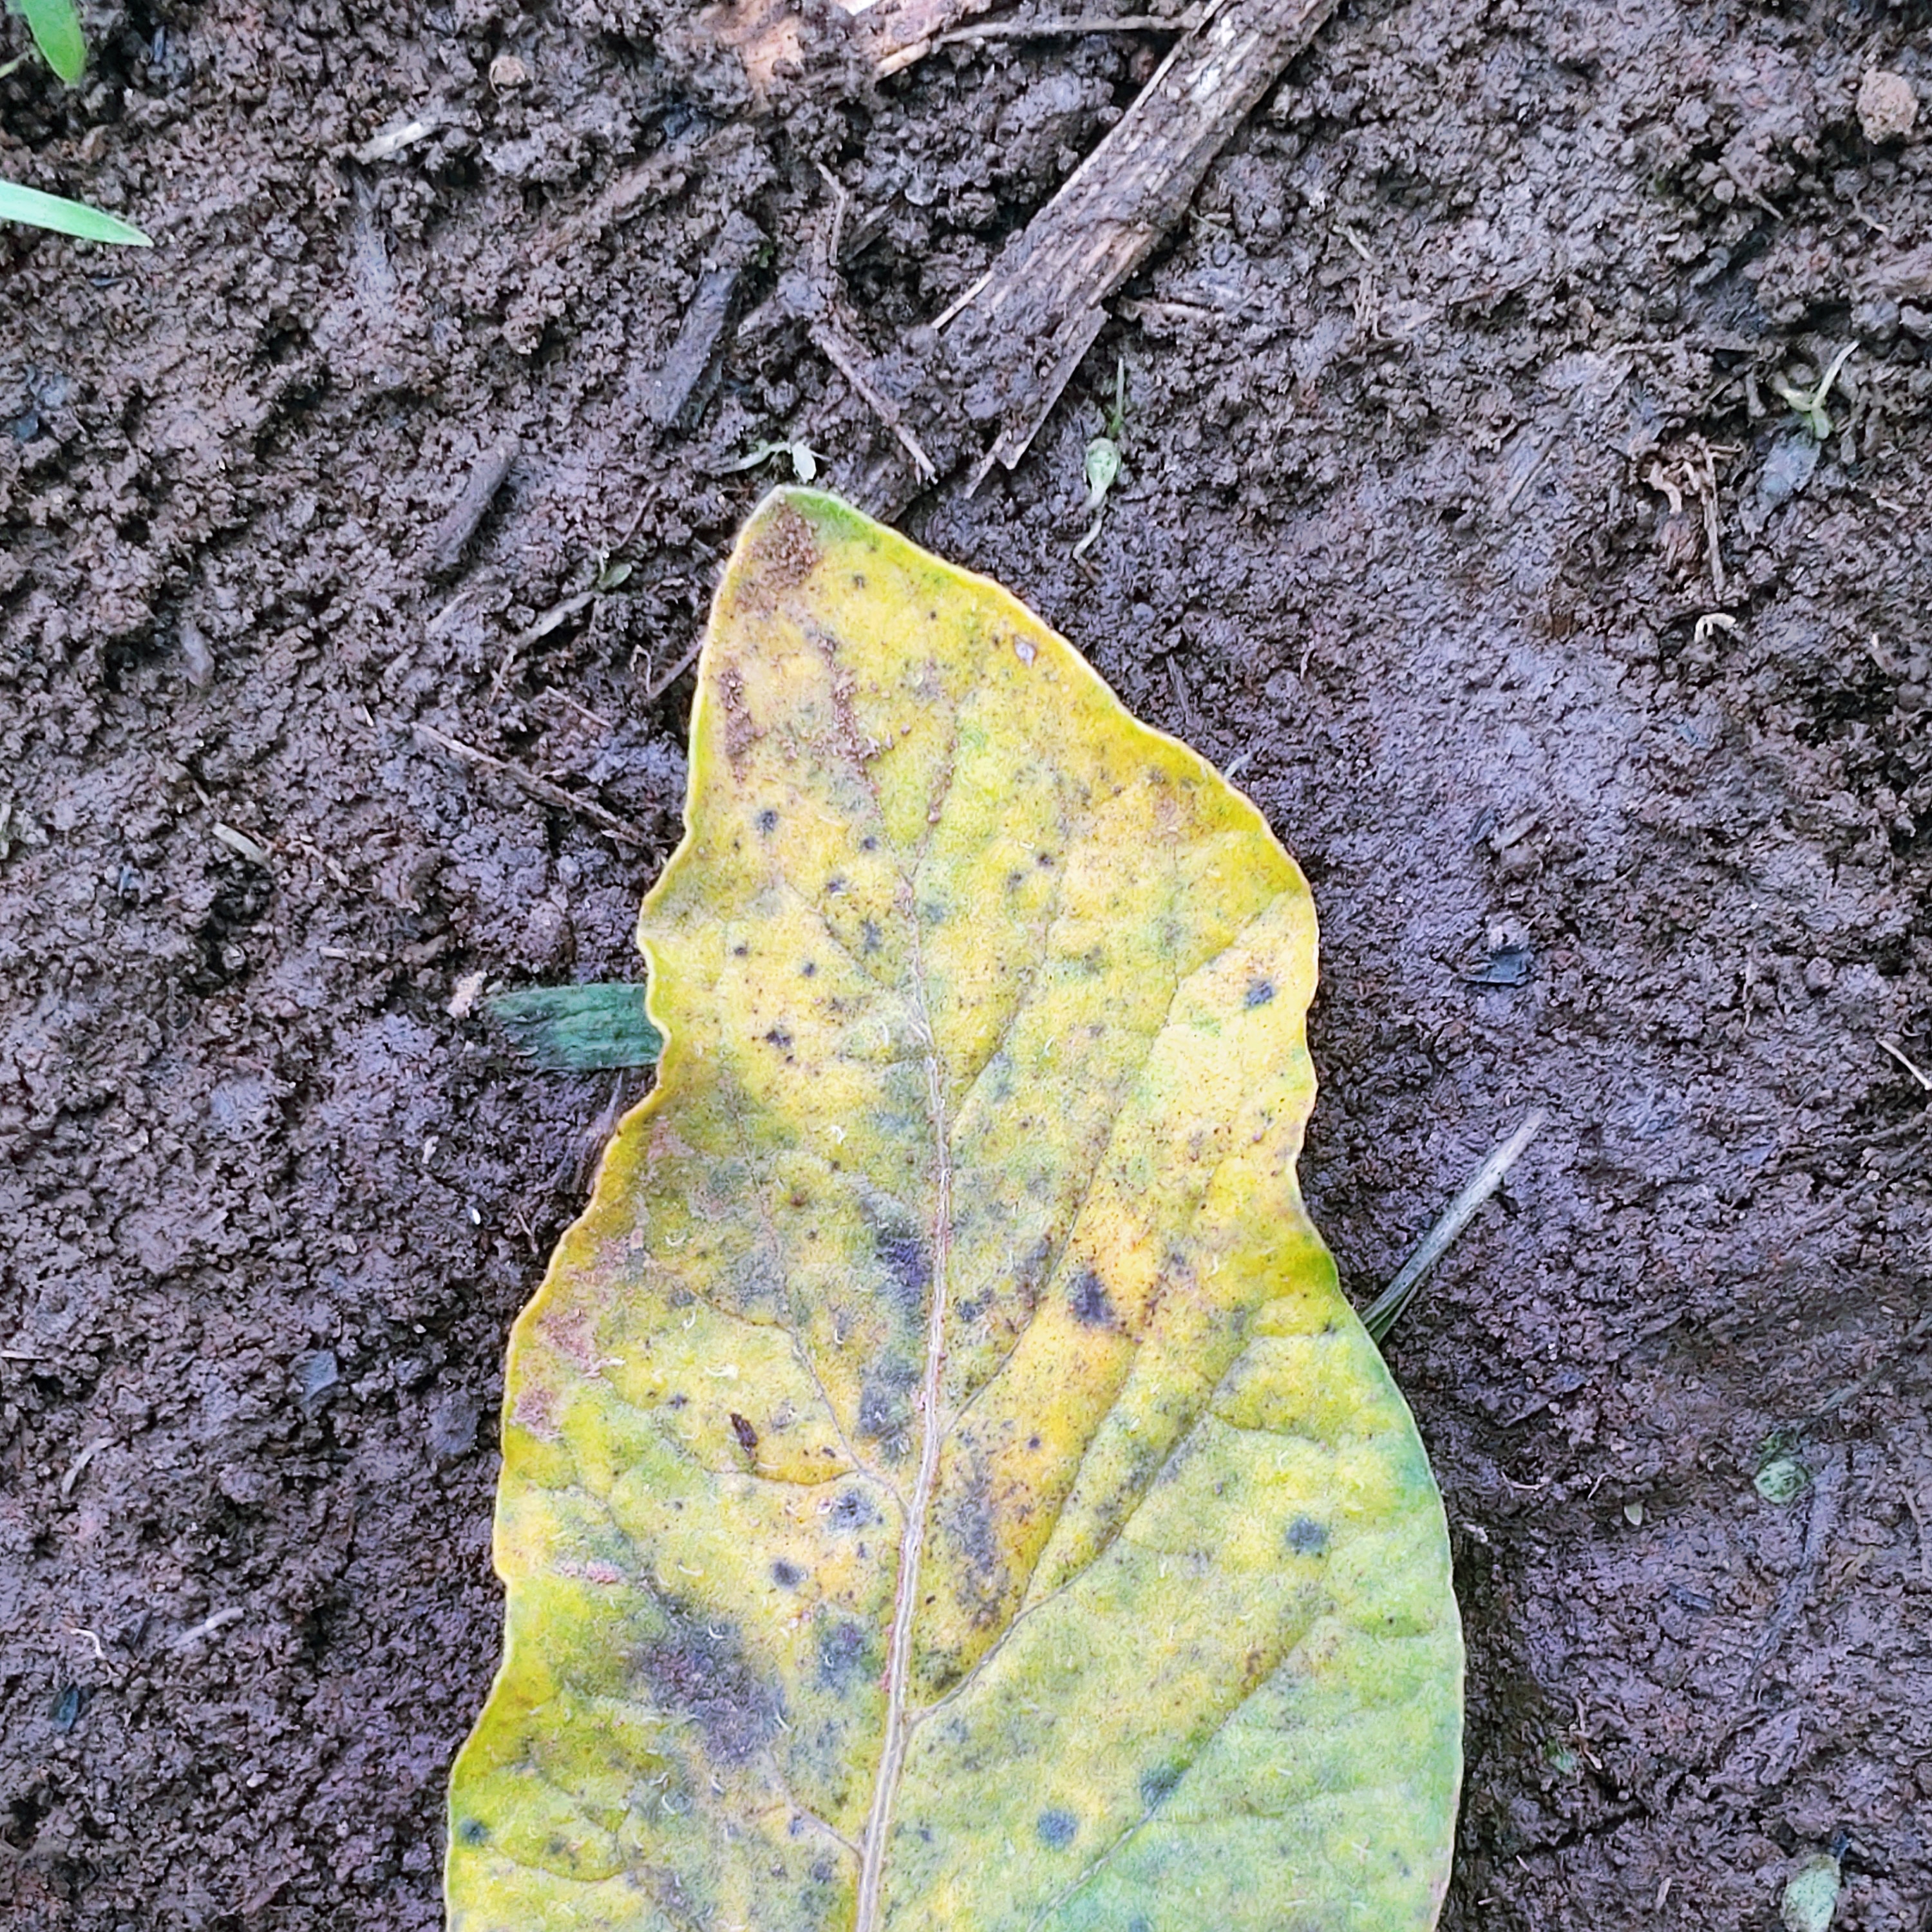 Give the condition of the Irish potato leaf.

late blight
